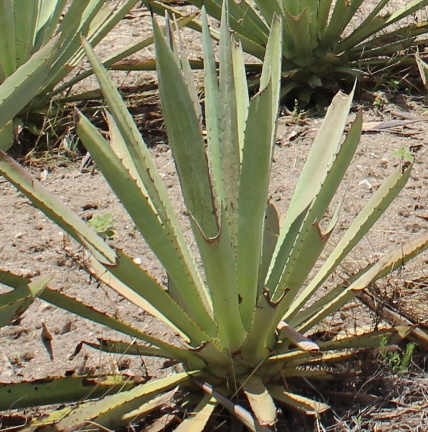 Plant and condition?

agave, small
